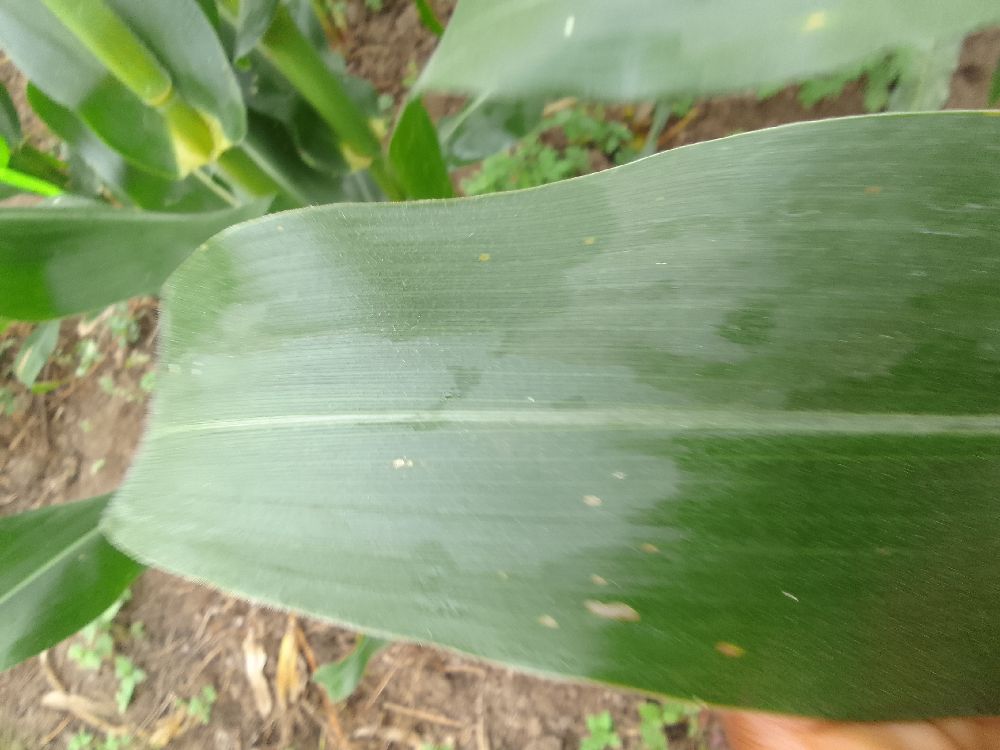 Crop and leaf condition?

maize, healthy
